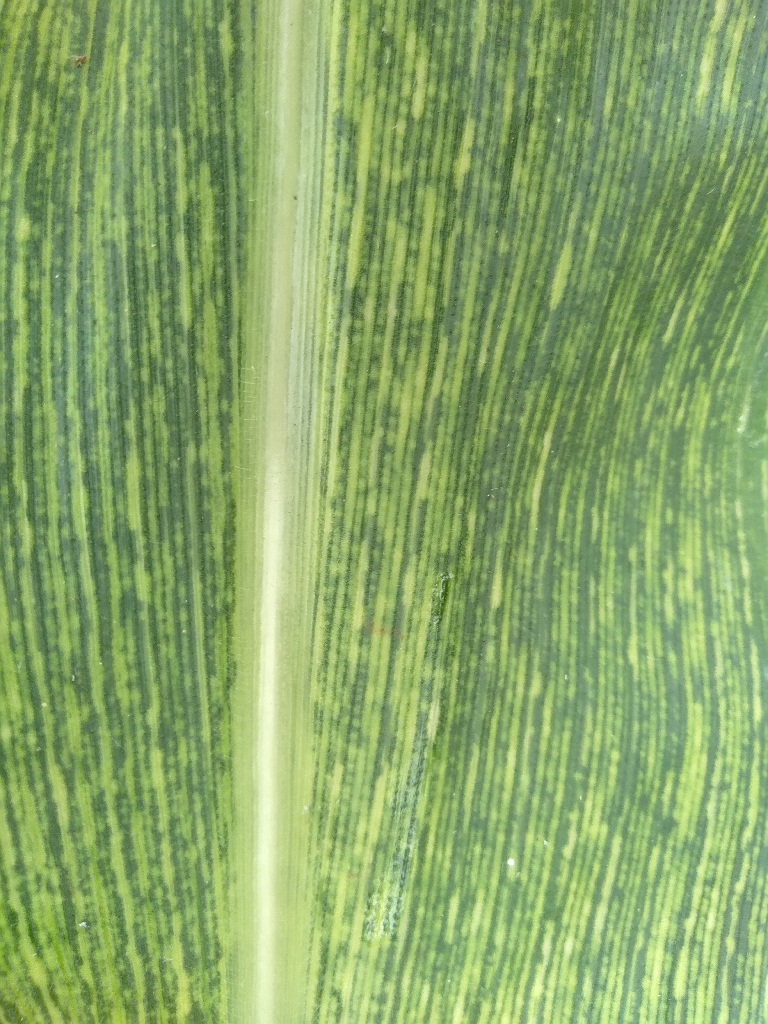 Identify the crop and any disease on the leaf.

maize, maize streak virus
